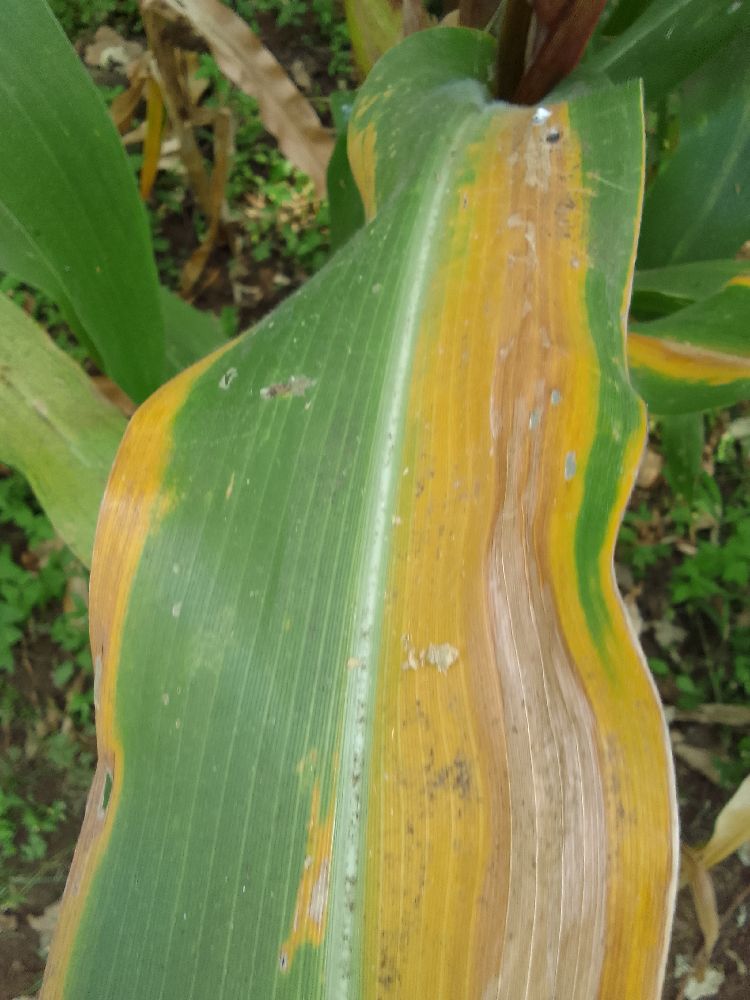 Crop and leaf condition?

maize, maize lethal necrosis
